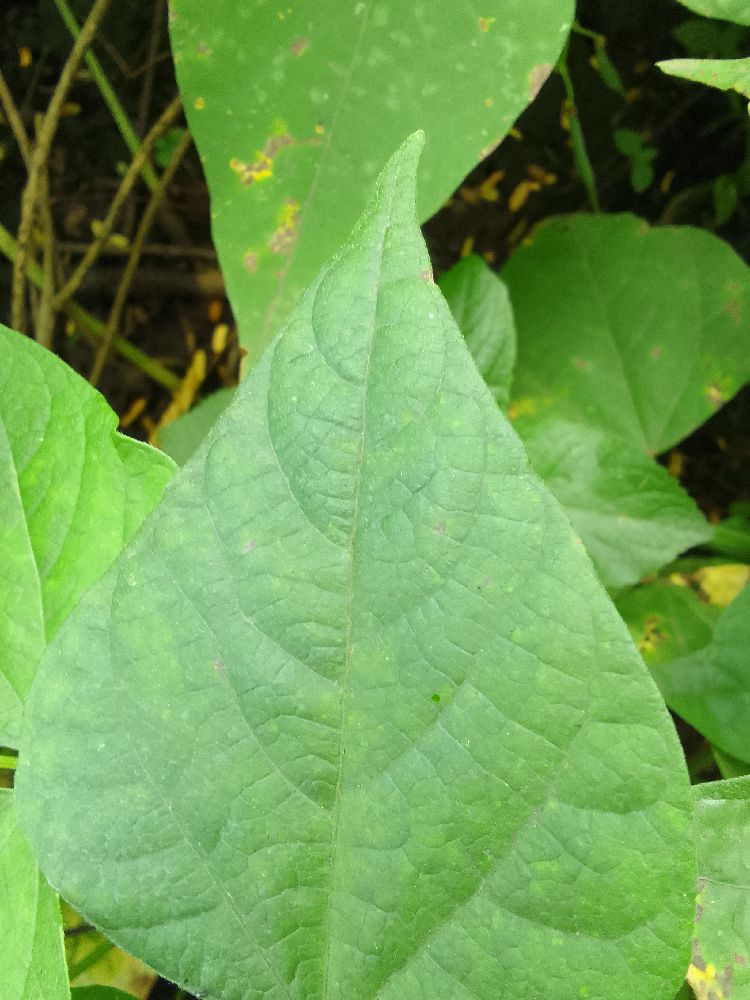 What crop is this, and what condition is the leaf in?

common bean, healthy
